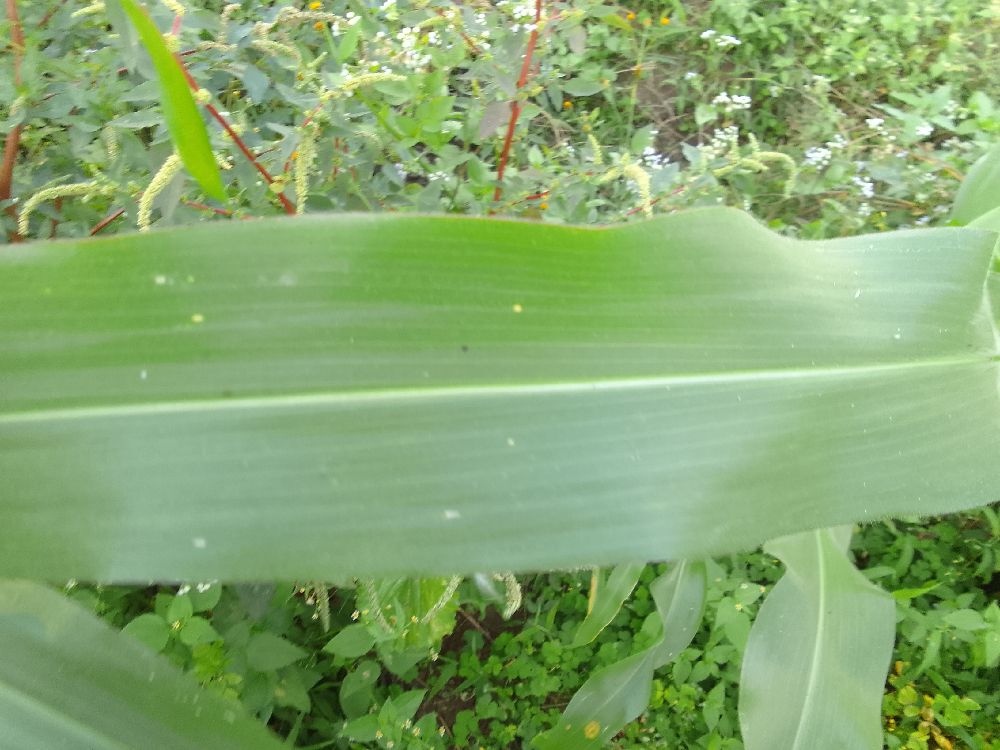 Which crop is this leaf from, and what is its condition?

maize, healthy
